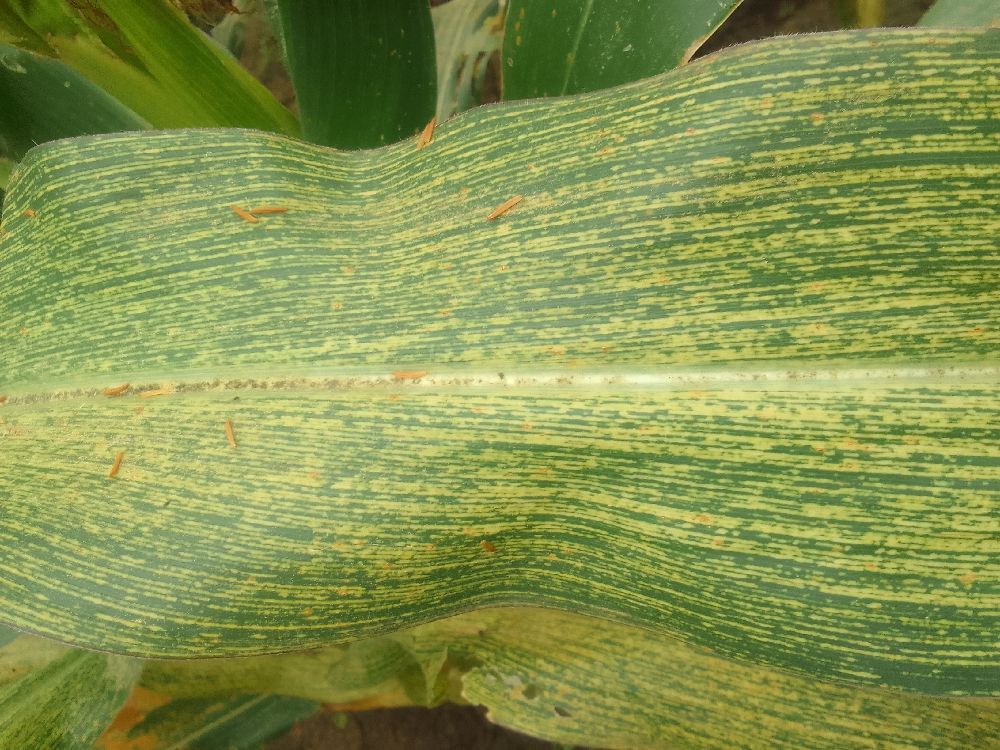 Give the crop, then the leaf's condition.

maize, maize streak virus
